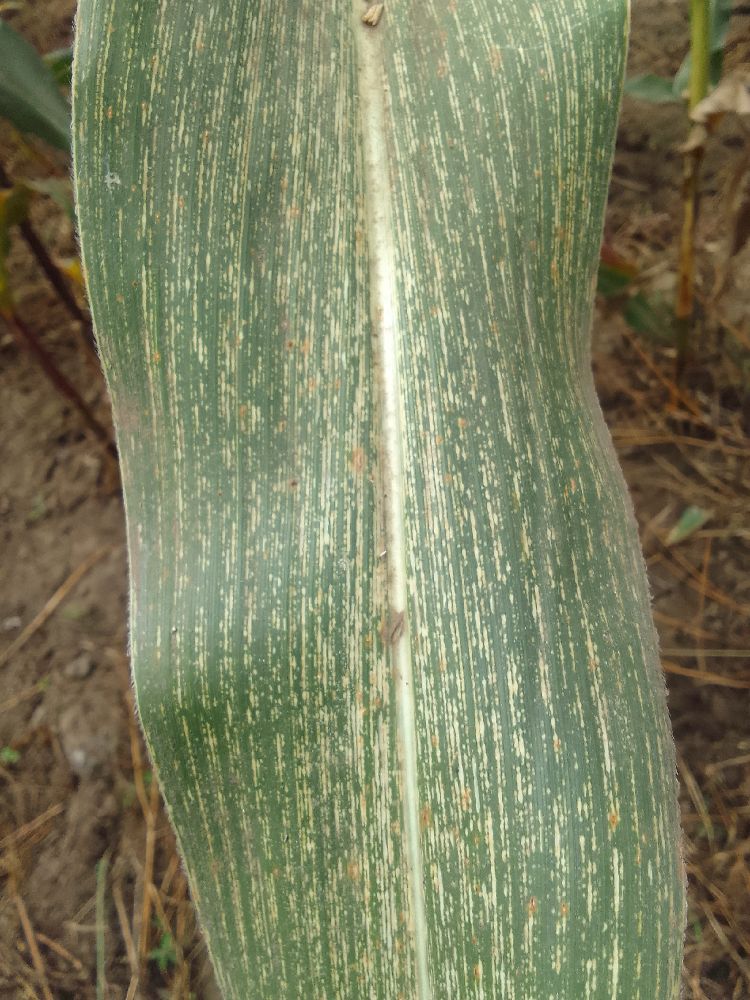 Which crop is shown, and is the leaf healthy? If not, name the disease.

maize, maize streak virus
